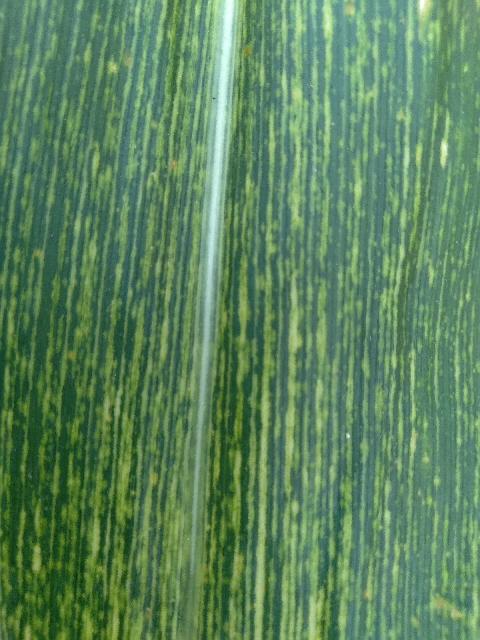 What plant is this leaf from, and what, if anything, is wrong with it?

maize, maize streak virus
